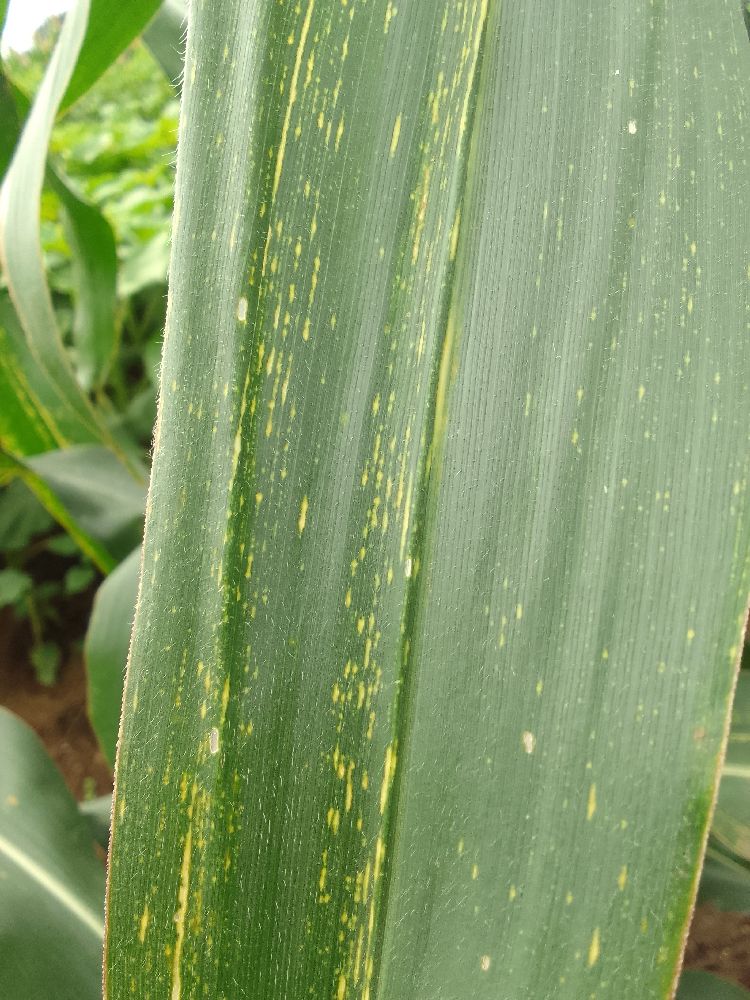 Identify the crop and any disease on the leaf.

maize, maize streak virus
